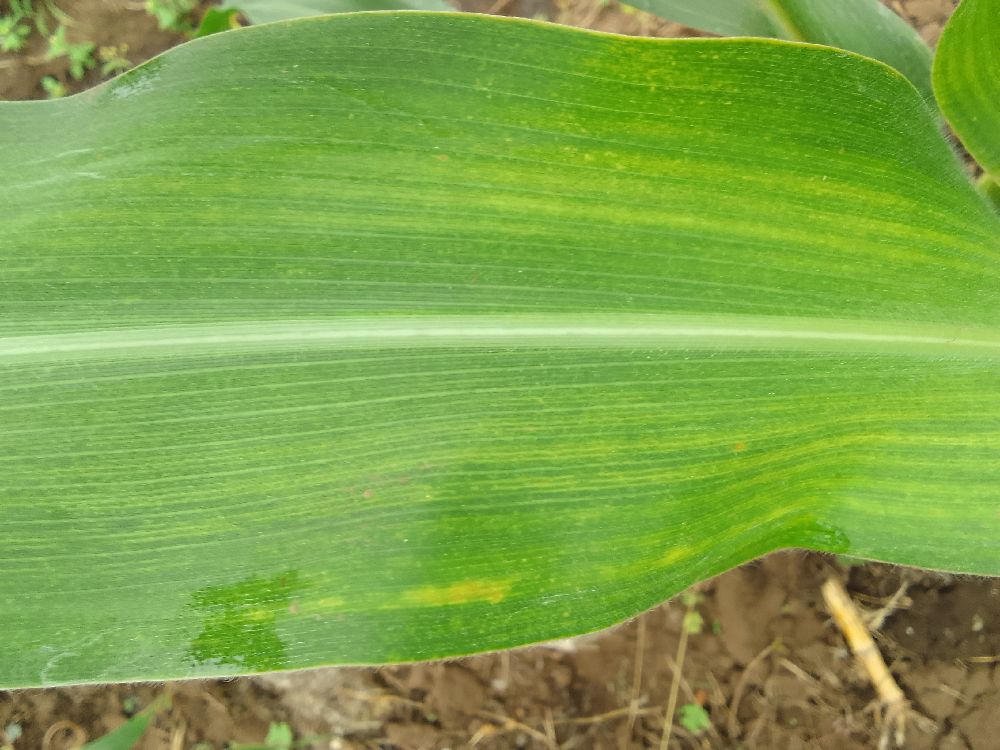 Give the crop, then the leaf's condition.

maize, maize lethal necrosis
